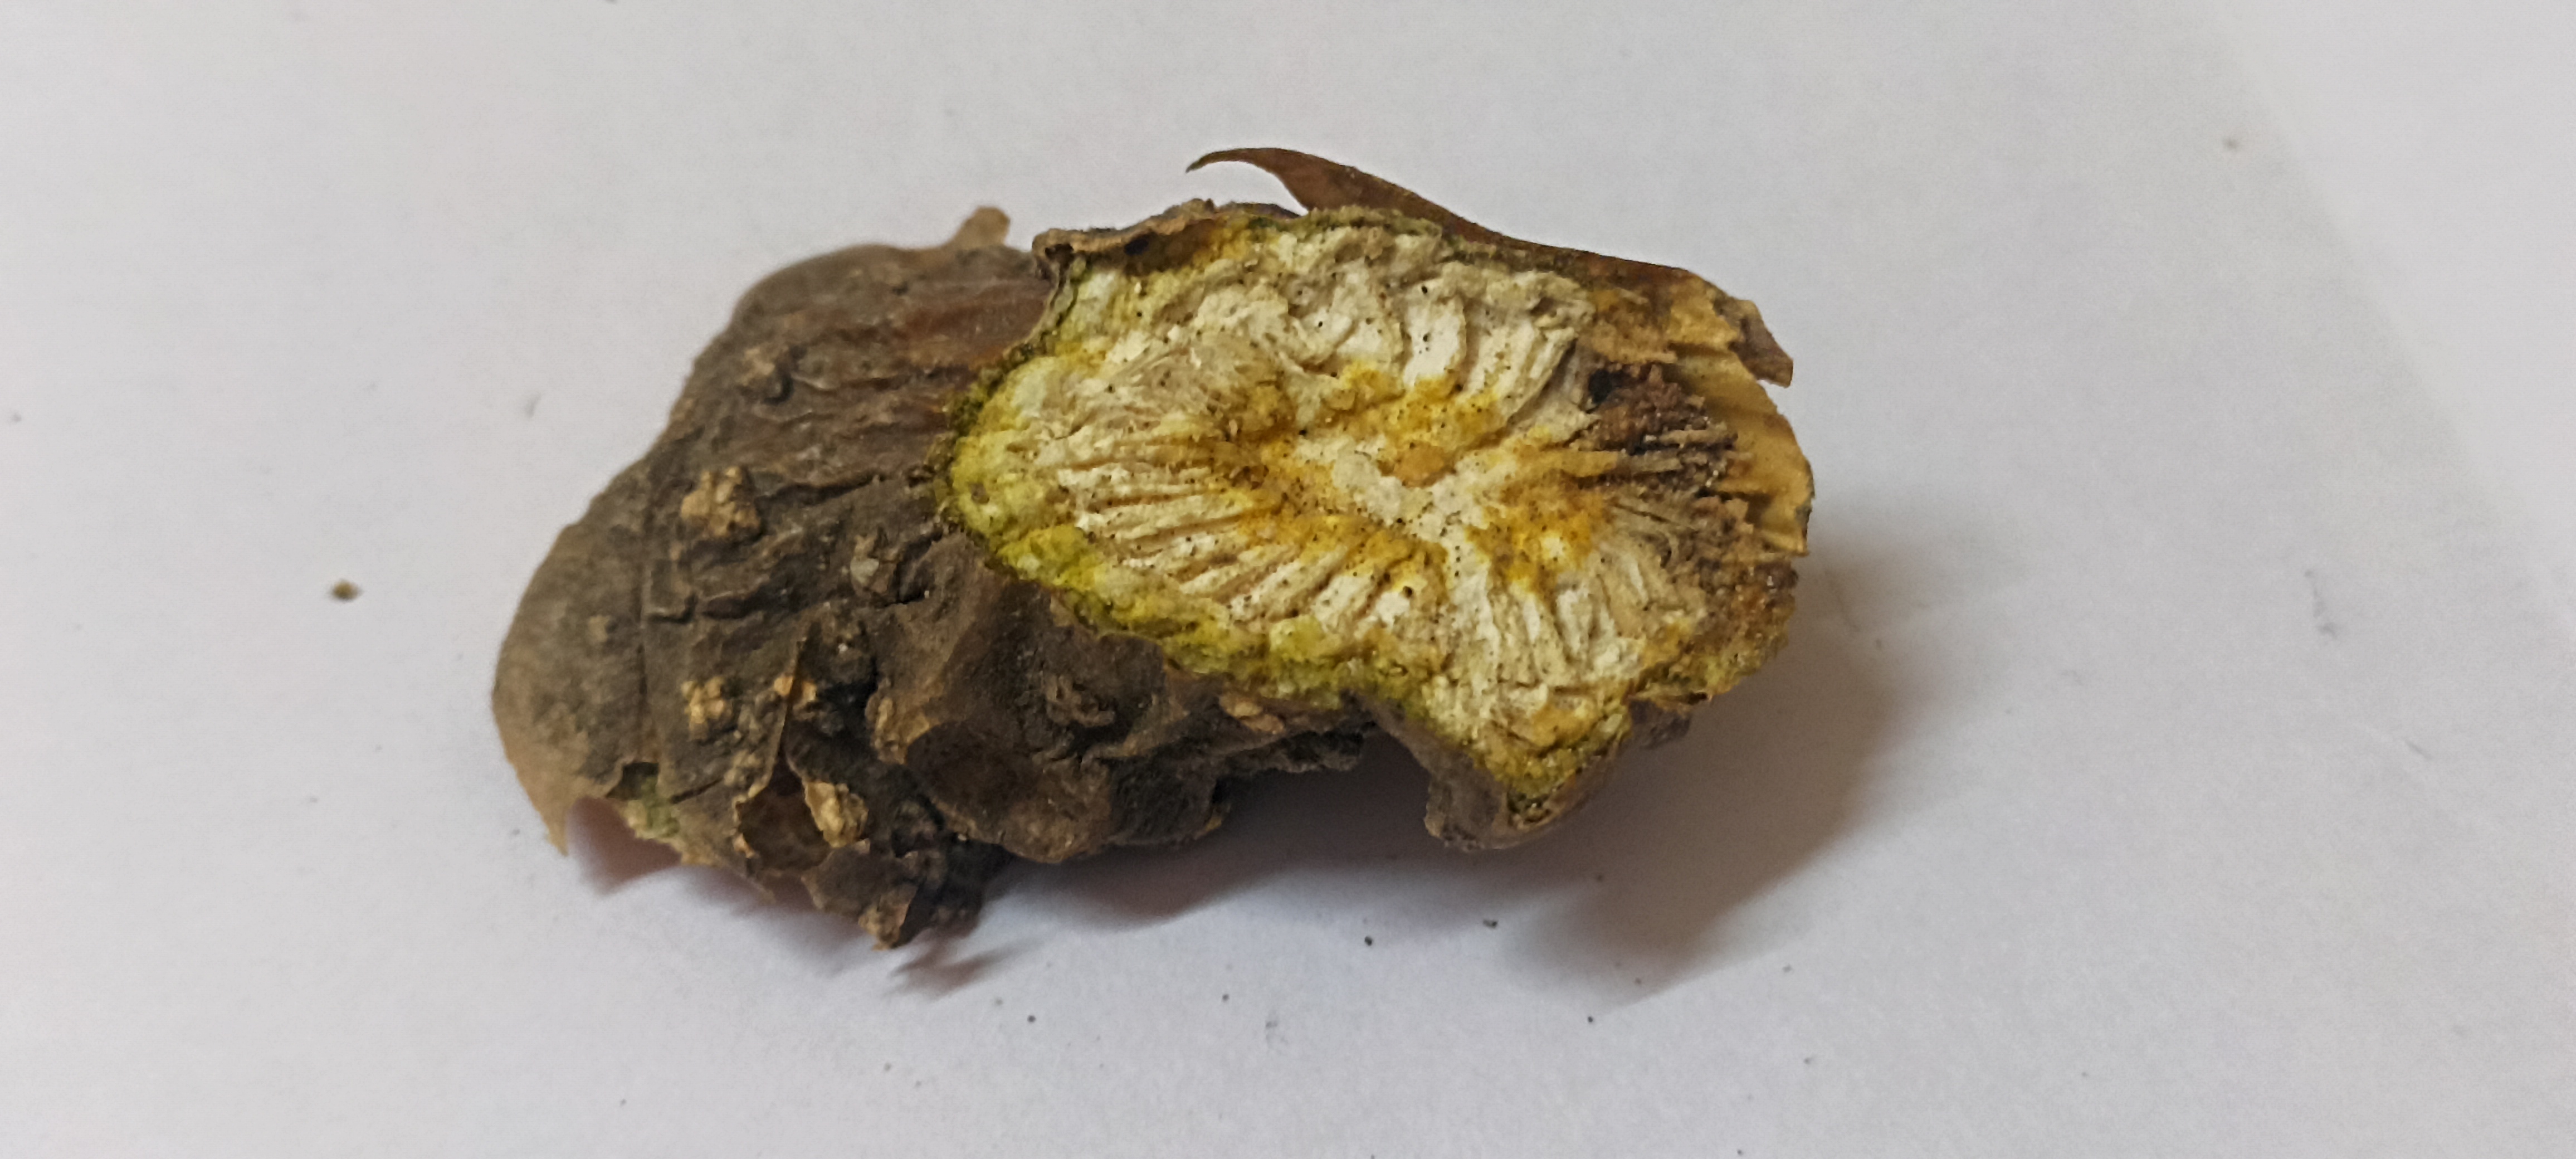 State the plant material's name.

gulvel
